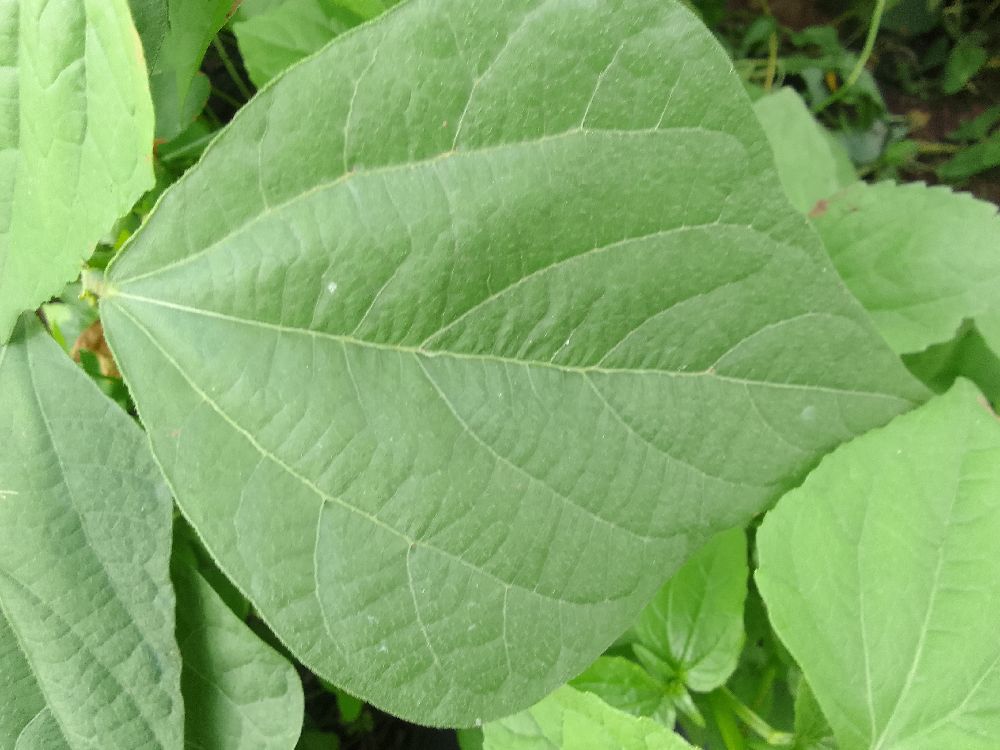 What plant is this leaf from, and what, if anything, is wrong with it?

common bean, healthy
